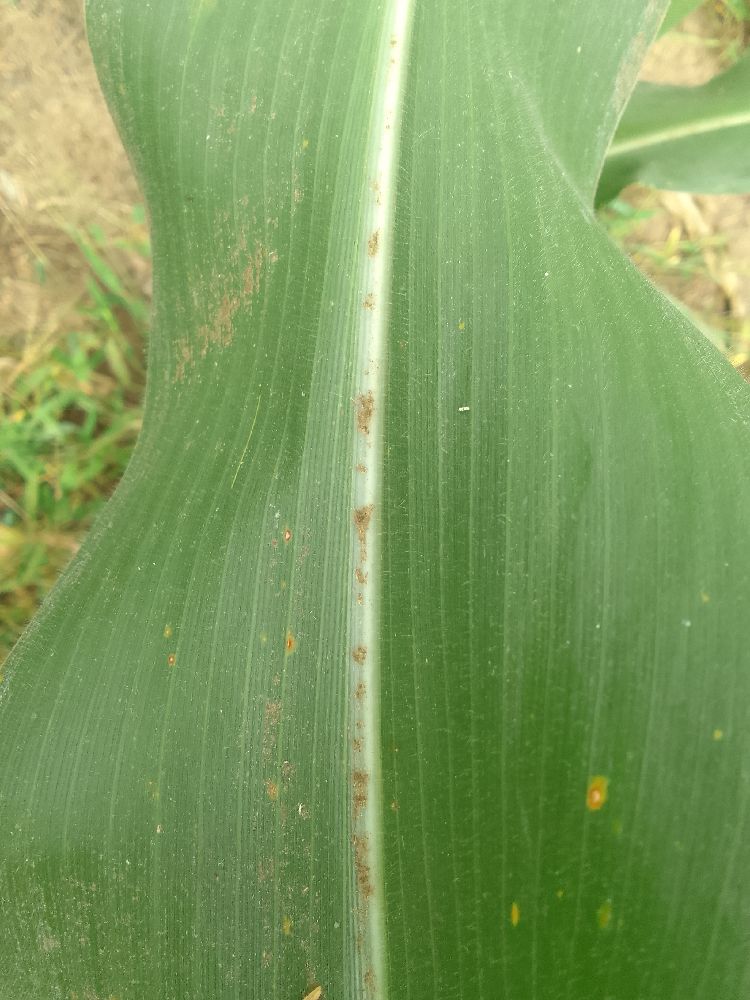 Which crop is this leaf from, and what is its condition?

maize, healthy
